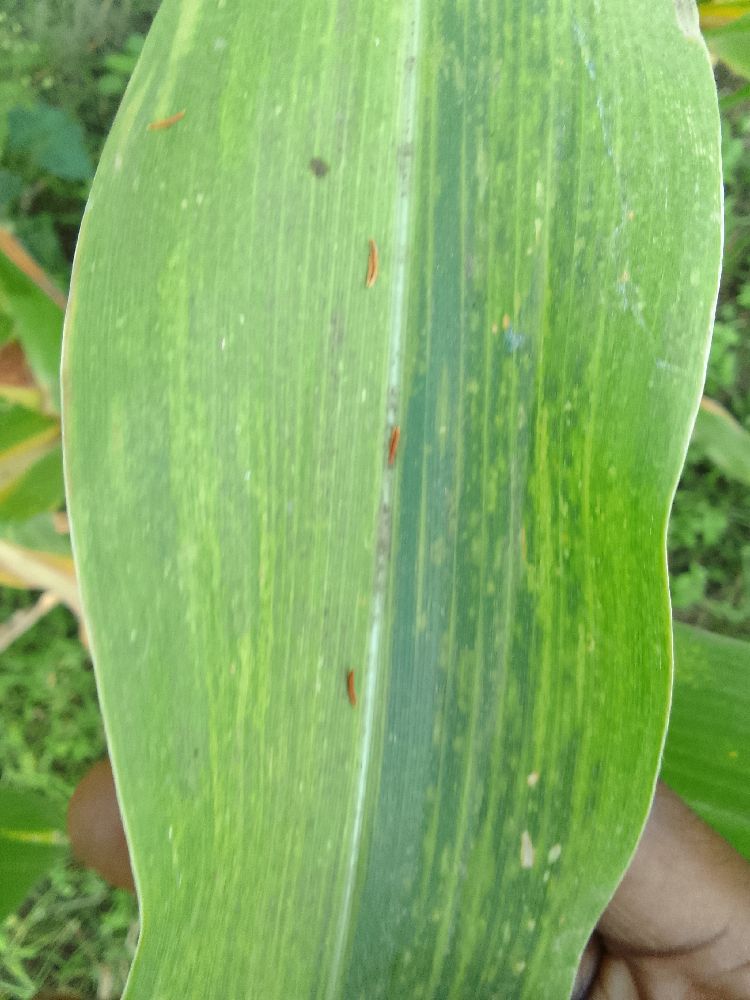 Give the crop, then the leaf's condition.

maize, maize lethal necrosis
